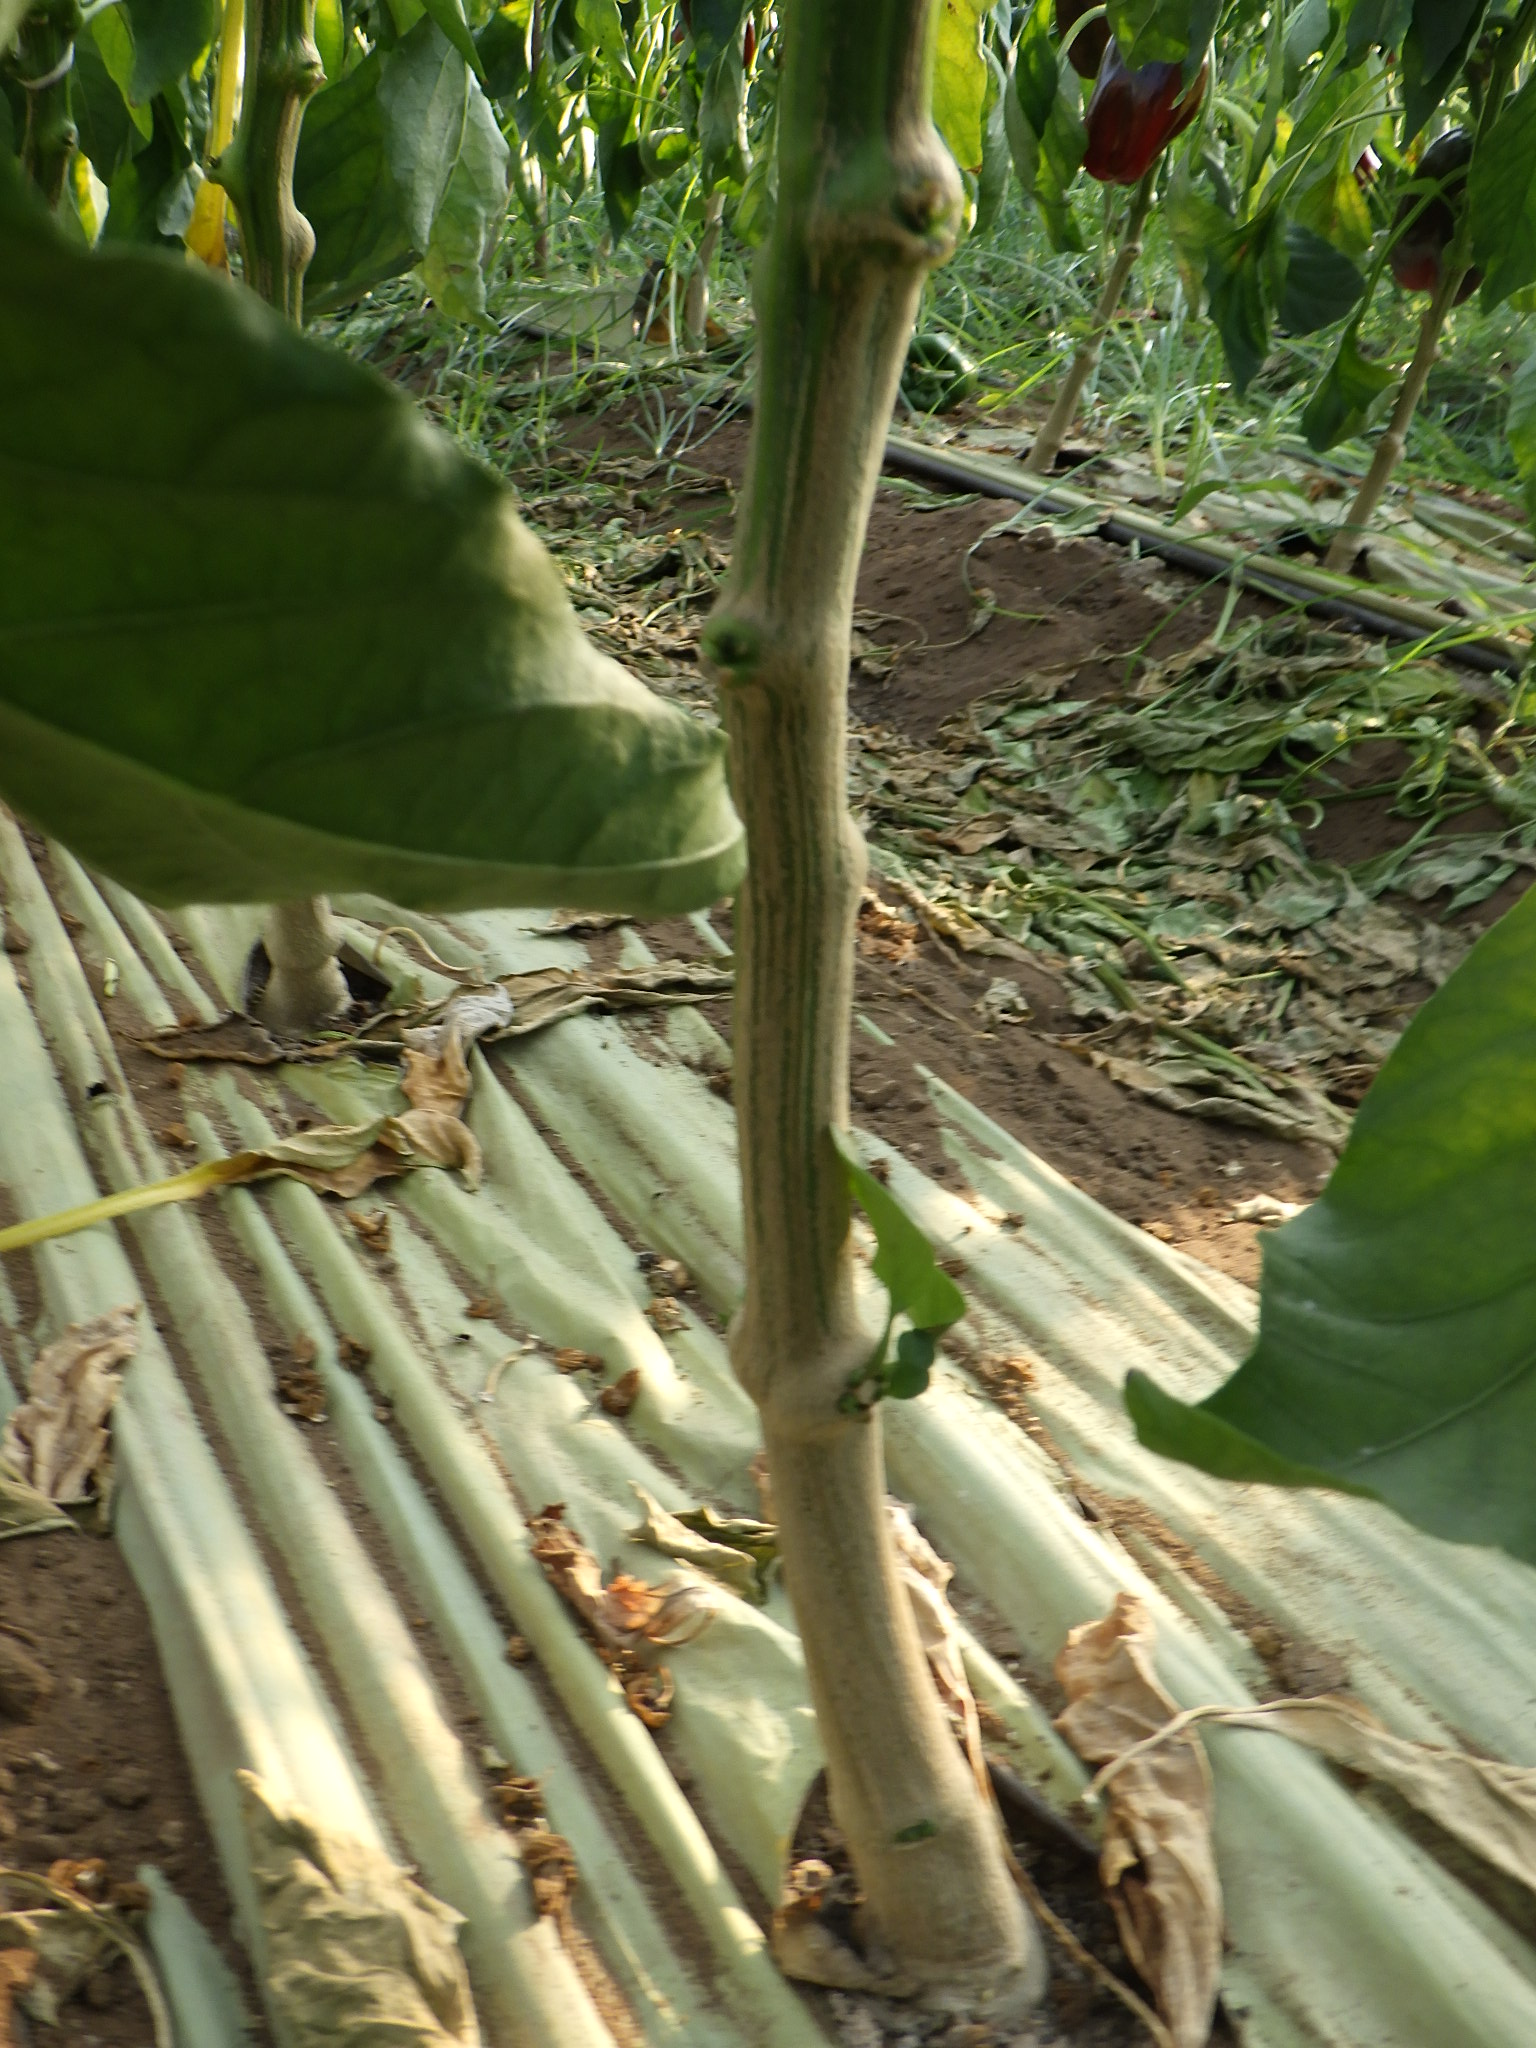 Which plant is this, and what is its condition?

bell pepper, healthy
